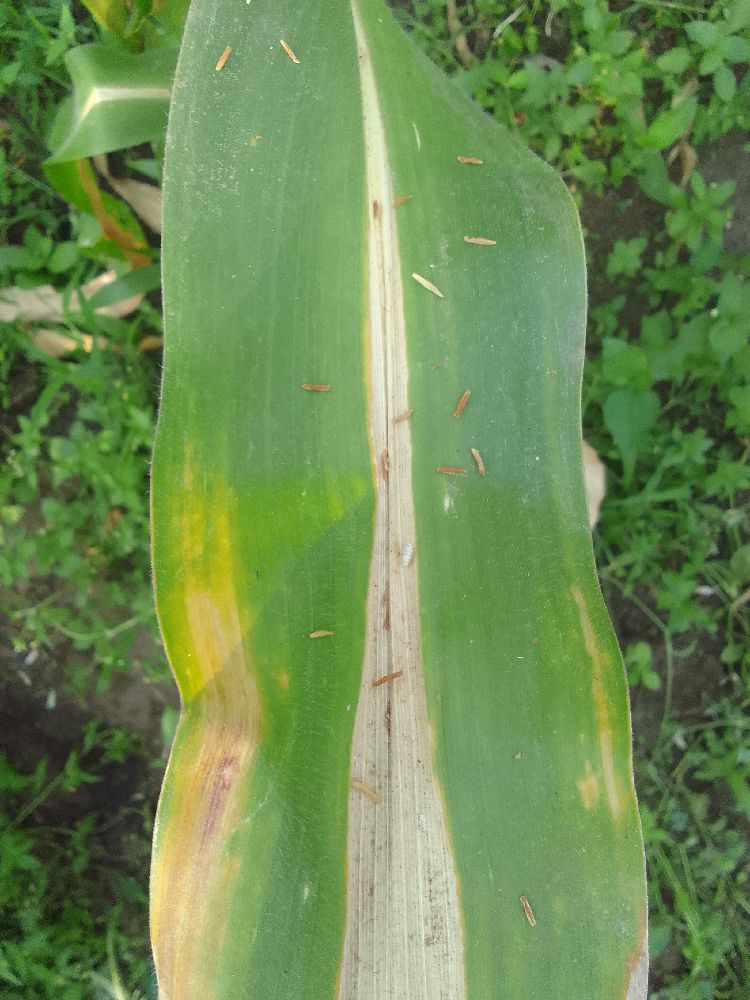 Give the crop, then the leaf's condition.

maize, maize lethal necrosis
